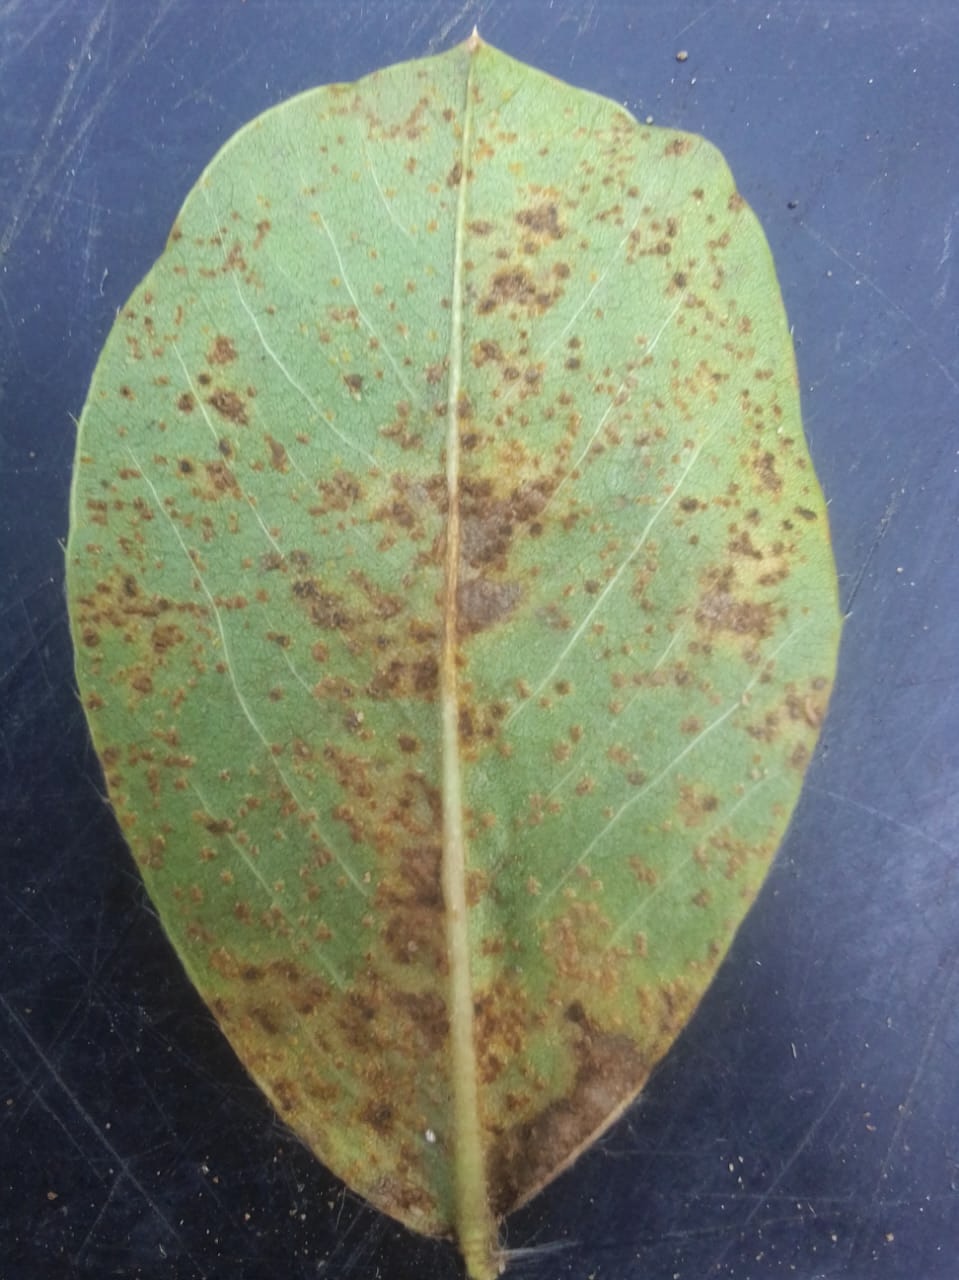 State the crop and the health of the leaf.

peanut, puccinia arachidis
